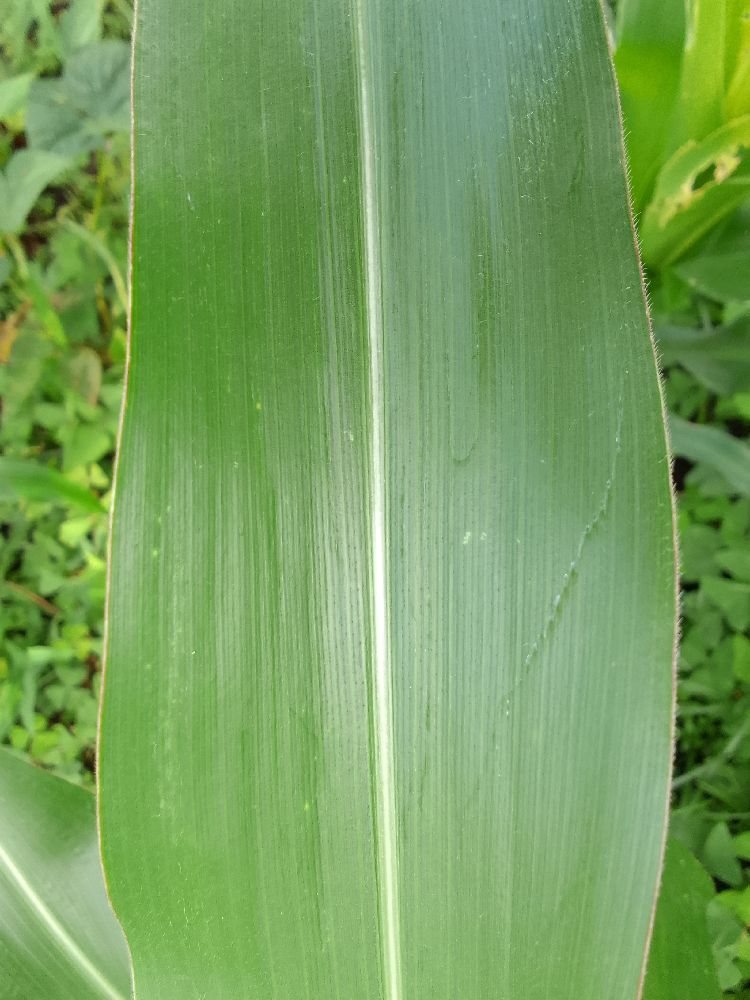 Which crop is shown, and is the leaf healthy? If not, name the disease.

maize, healthy
